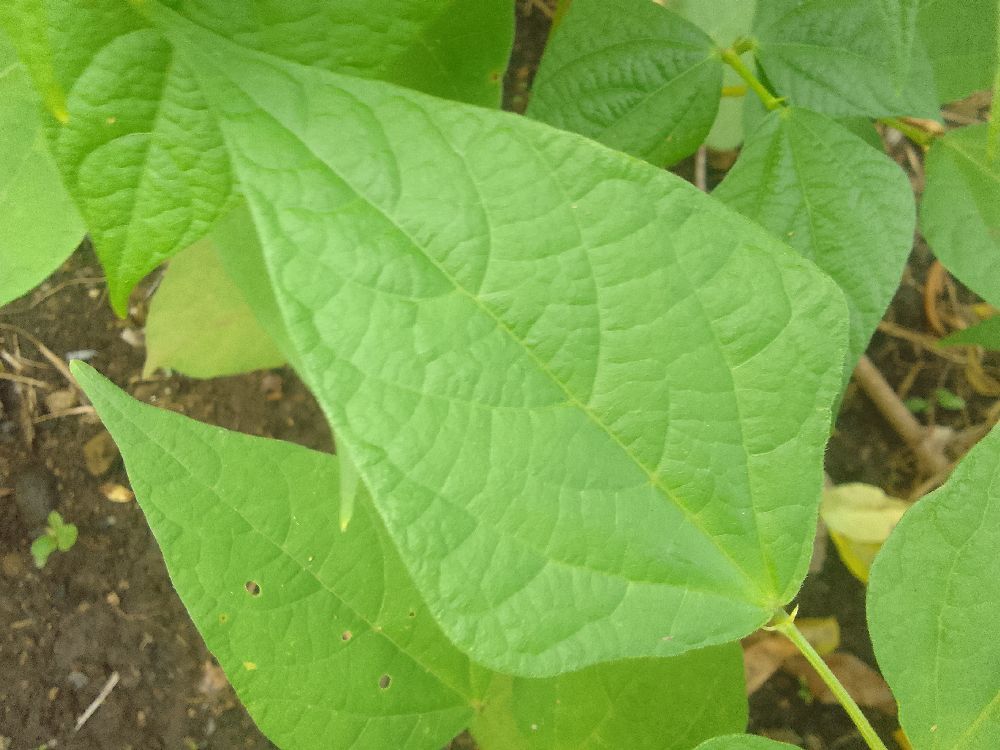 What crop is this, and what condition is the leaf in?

common bean, healthy
